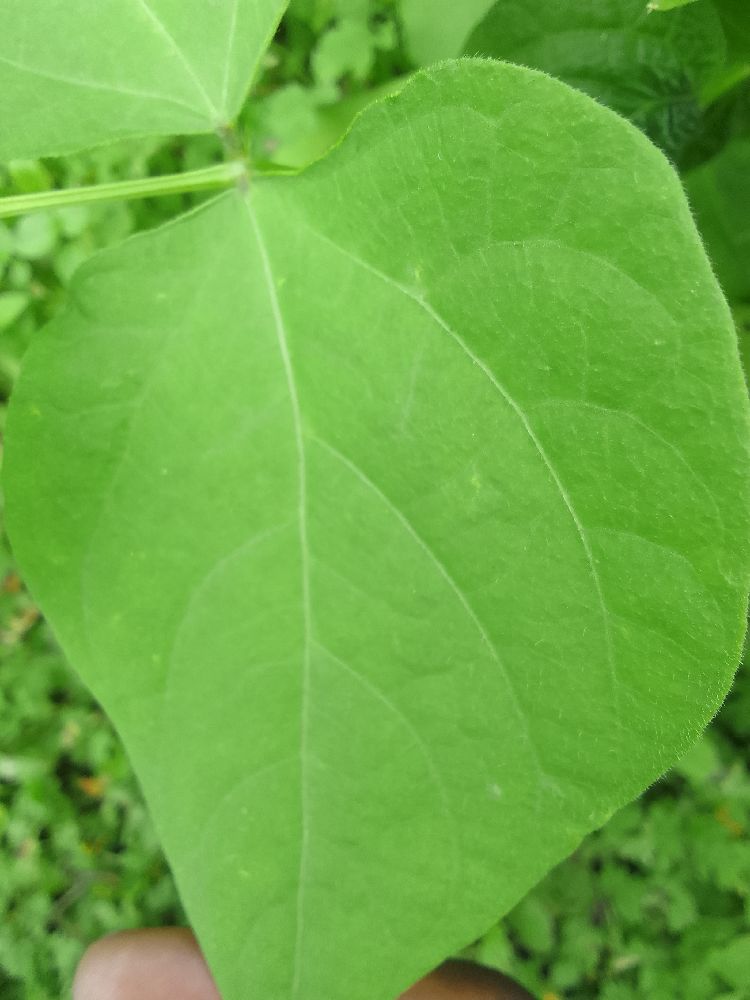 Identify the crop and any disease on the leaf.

common bean, healthy
